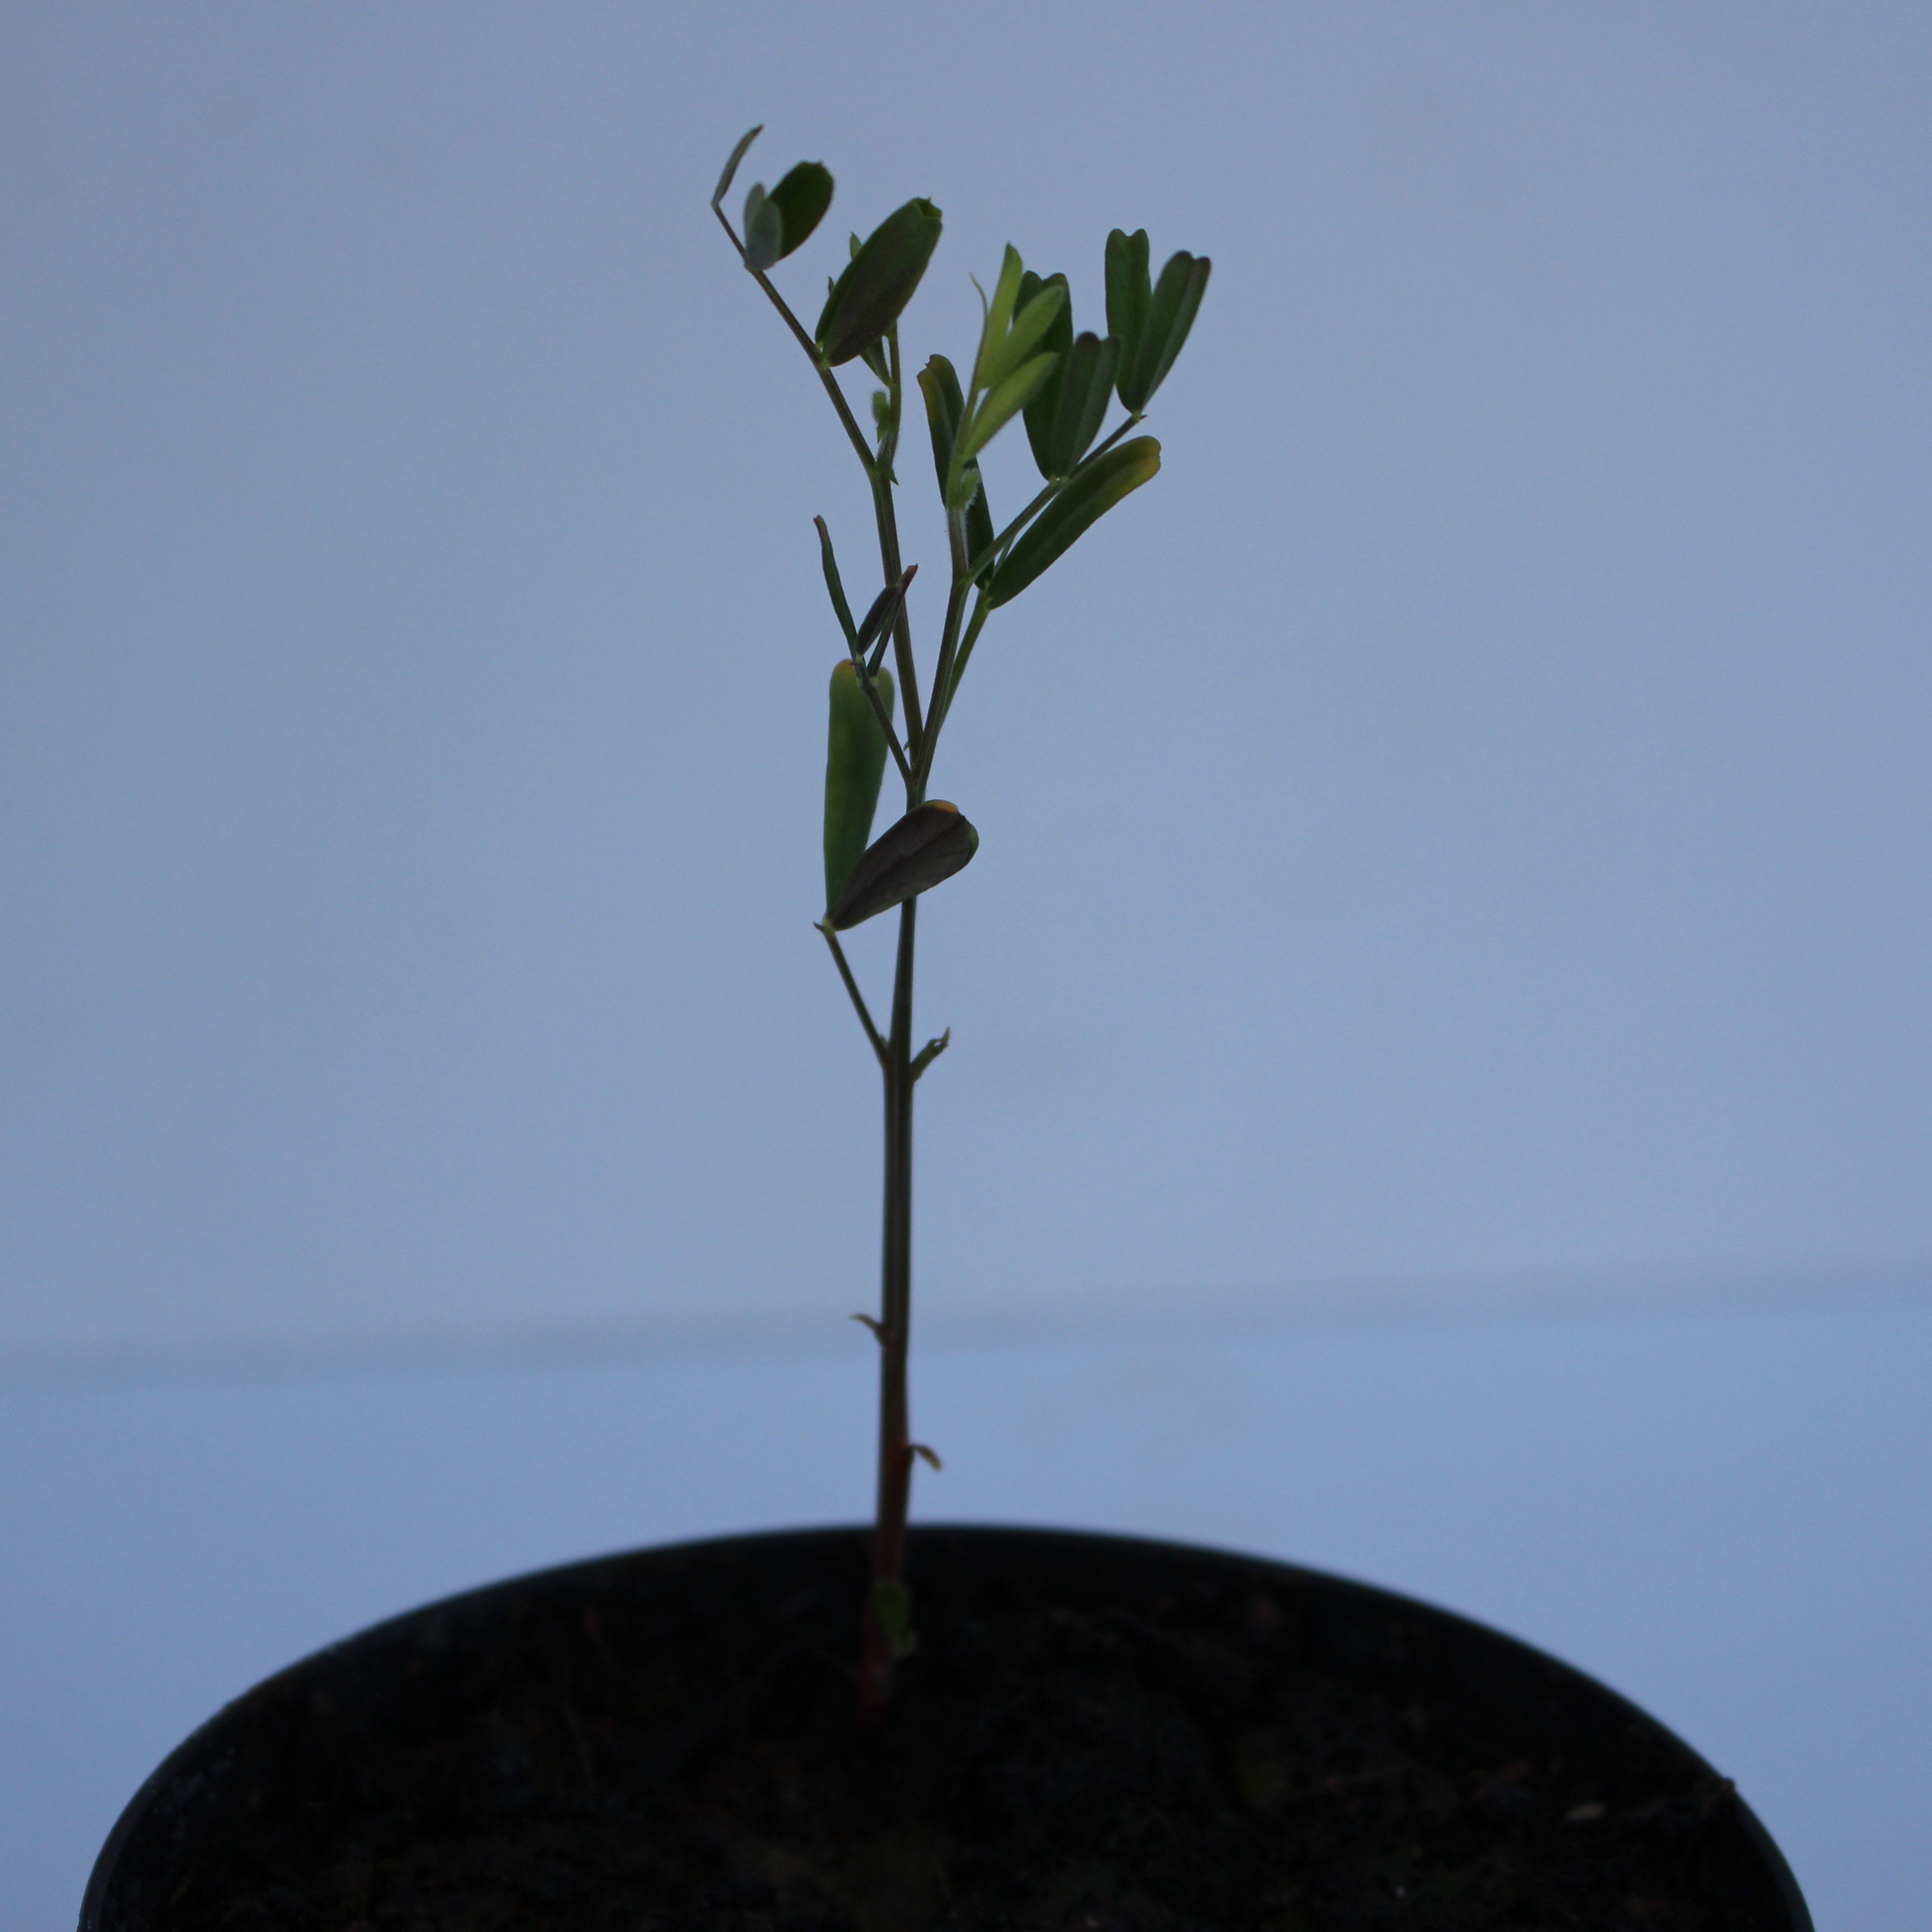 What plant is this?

Vicia sativa
